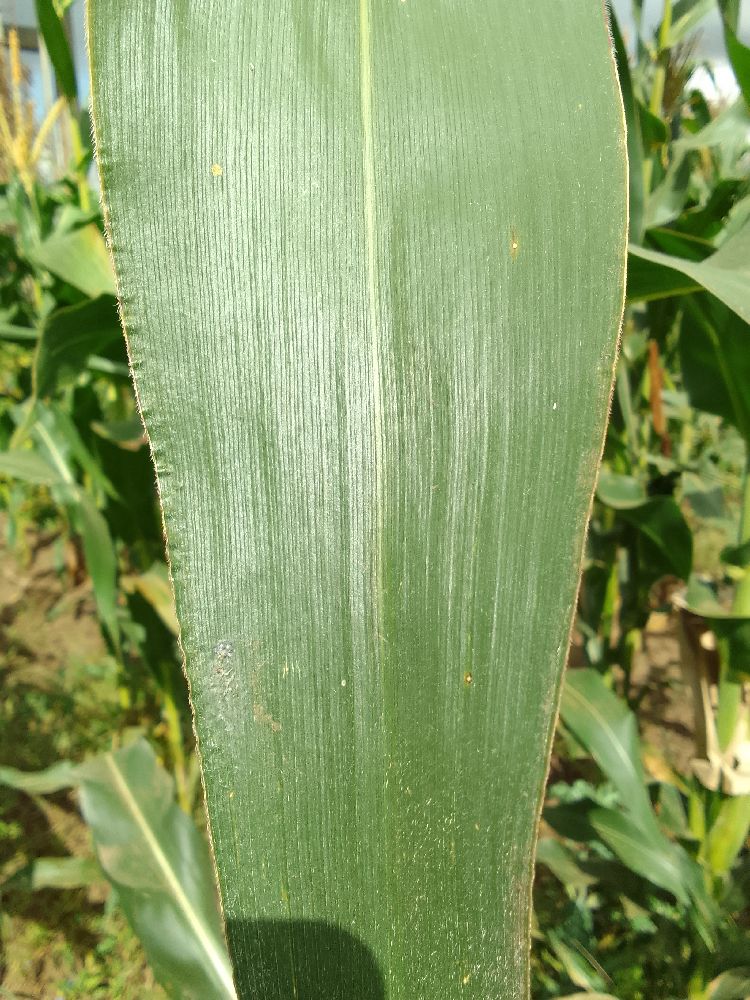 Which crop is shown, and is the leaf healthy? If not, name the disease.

maize, healthy
